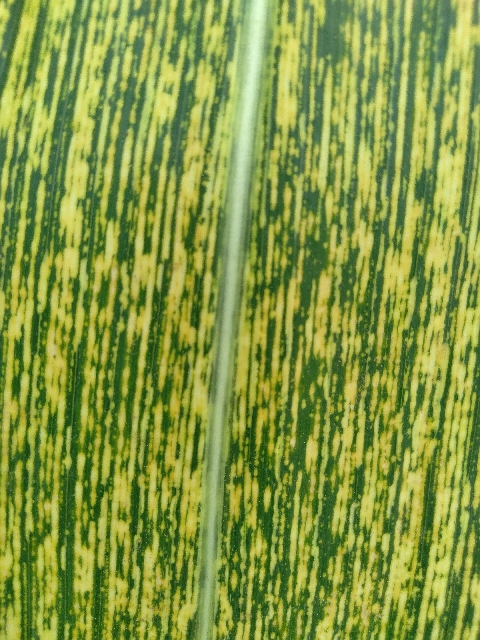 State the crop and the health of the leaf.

maize, maize streak virus
